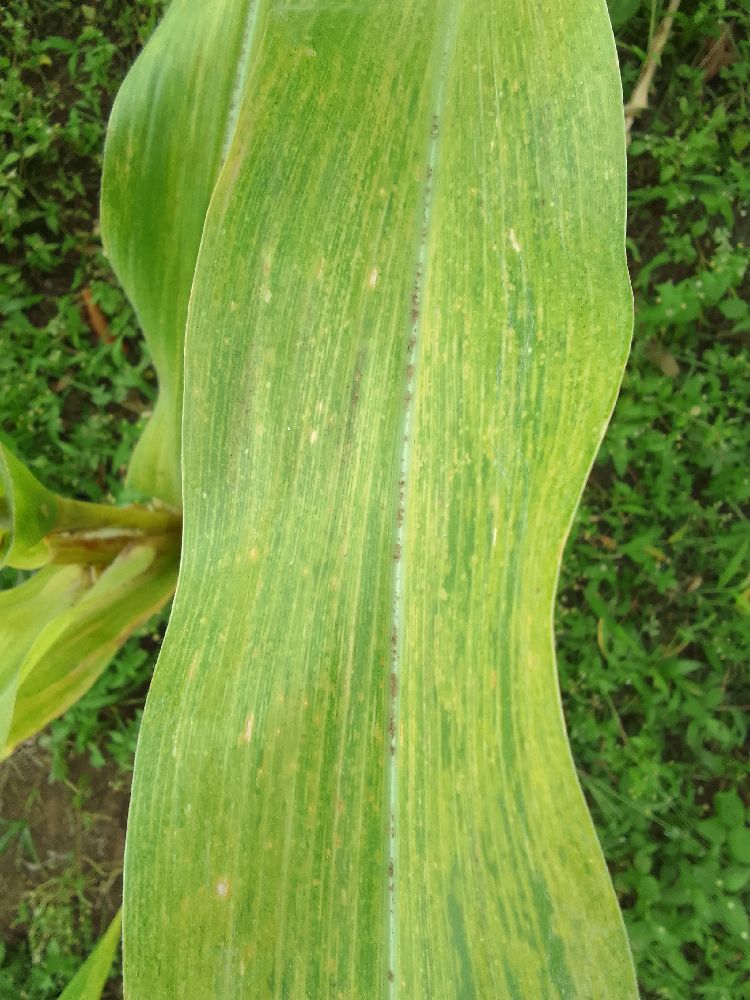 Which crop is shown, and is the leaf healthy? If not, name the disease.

maize, maize lethal necrosis
